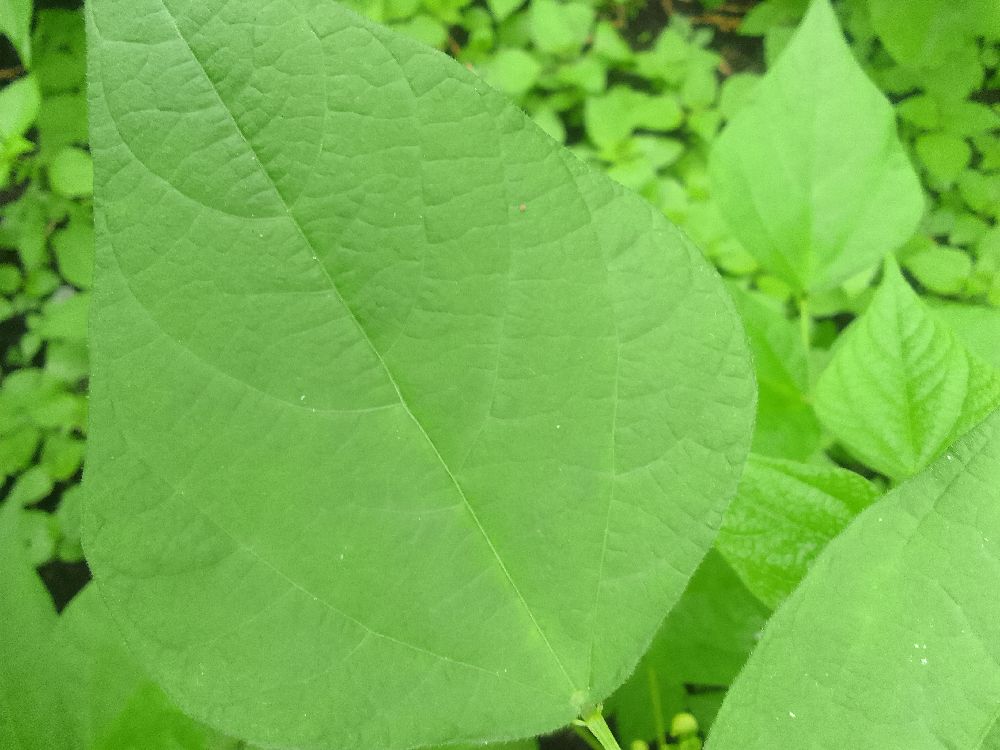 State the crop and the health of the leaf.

common bean, healthy
